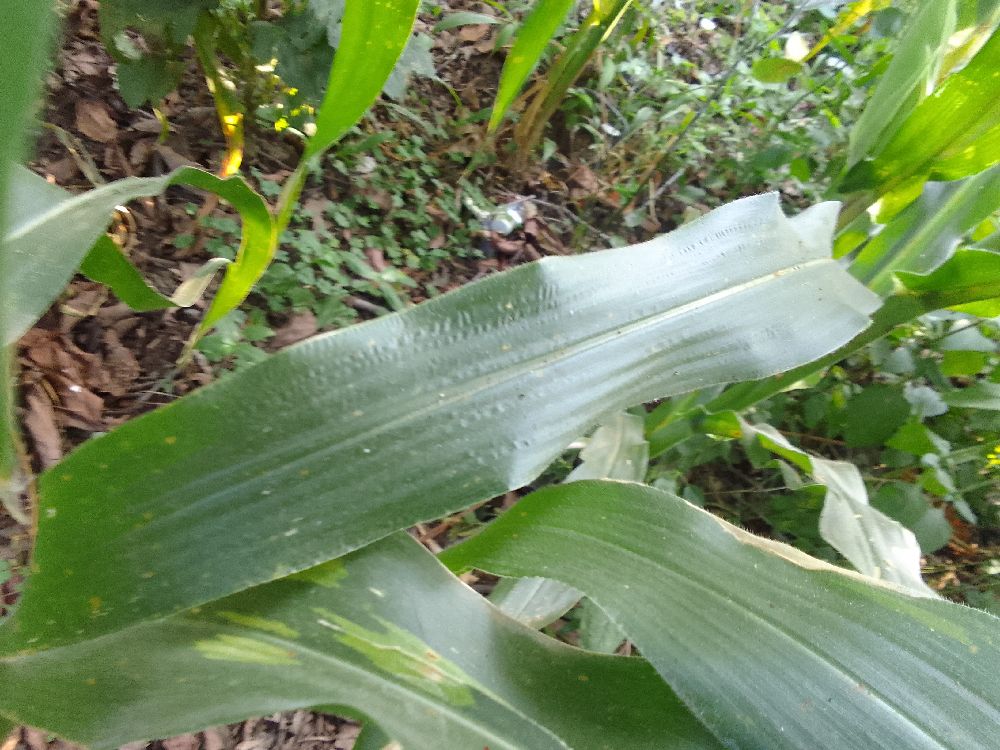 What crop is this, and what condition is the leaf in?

maize, healthy
